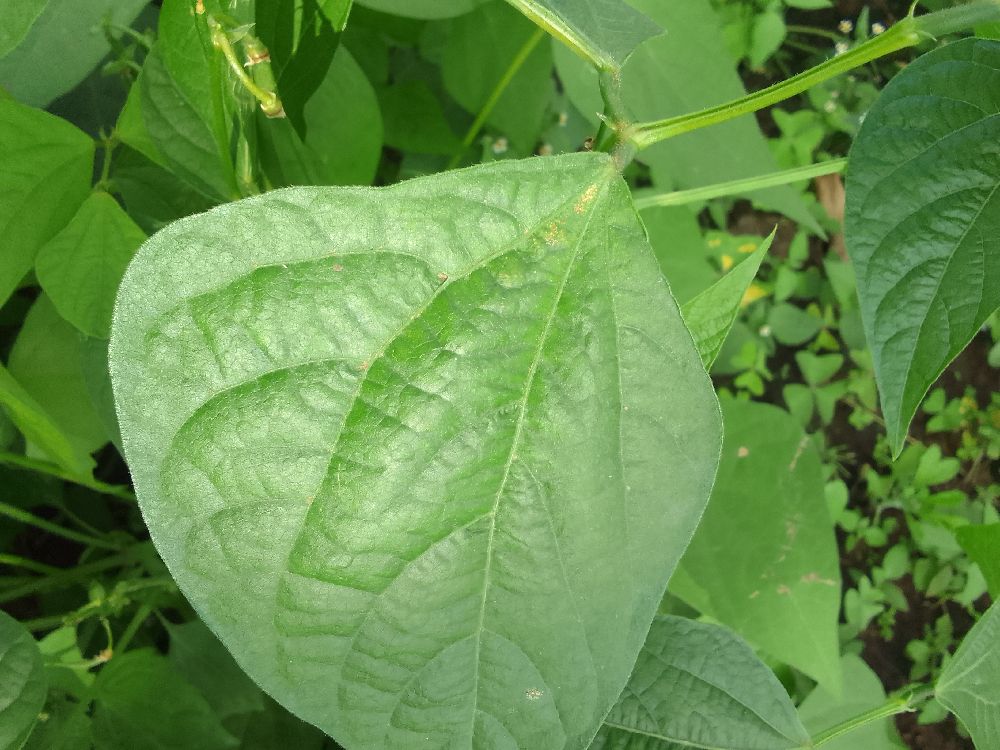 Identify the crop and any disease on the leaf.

common bean, healthy
